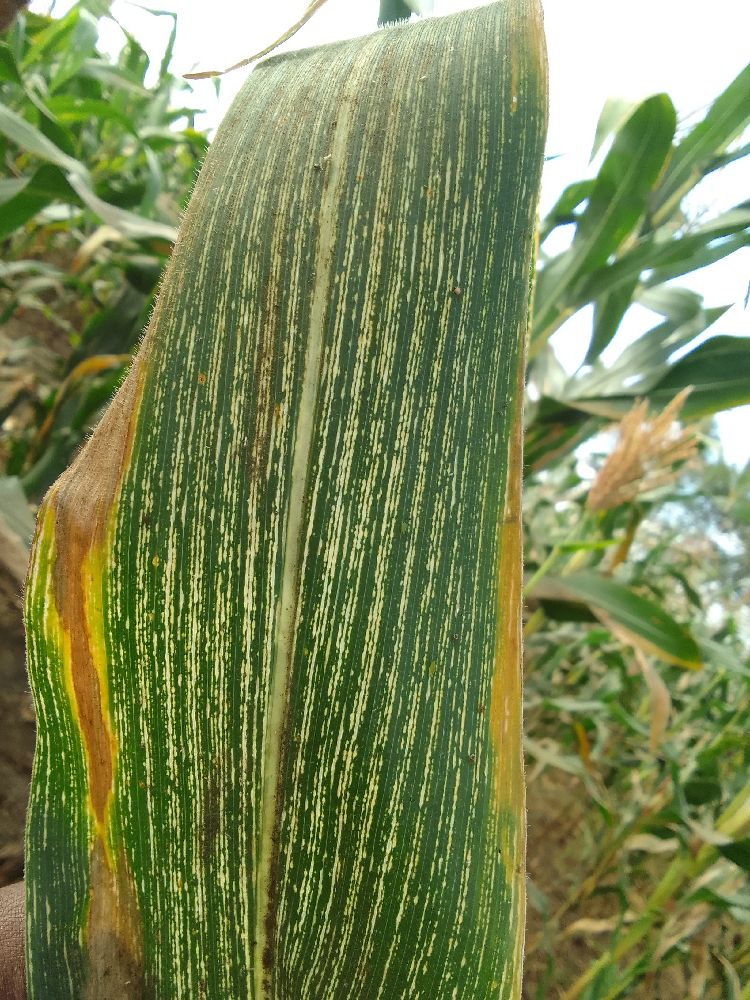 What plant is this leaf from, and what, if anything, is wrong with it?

maize, maize streak virus
